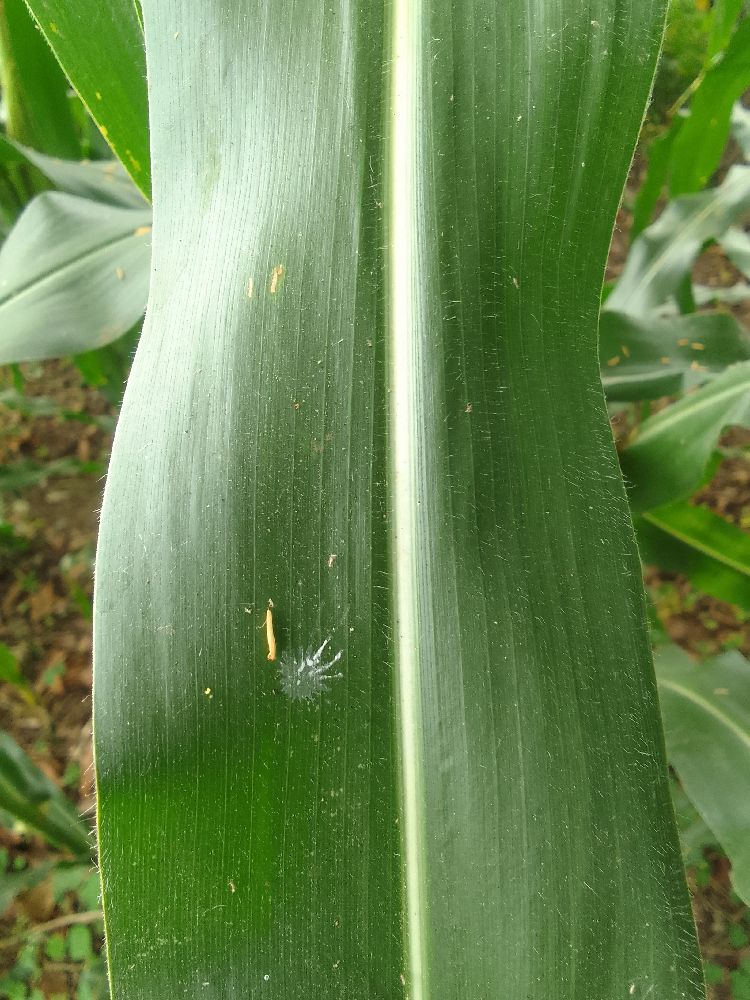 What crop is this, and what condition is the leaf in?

maize, healthy
